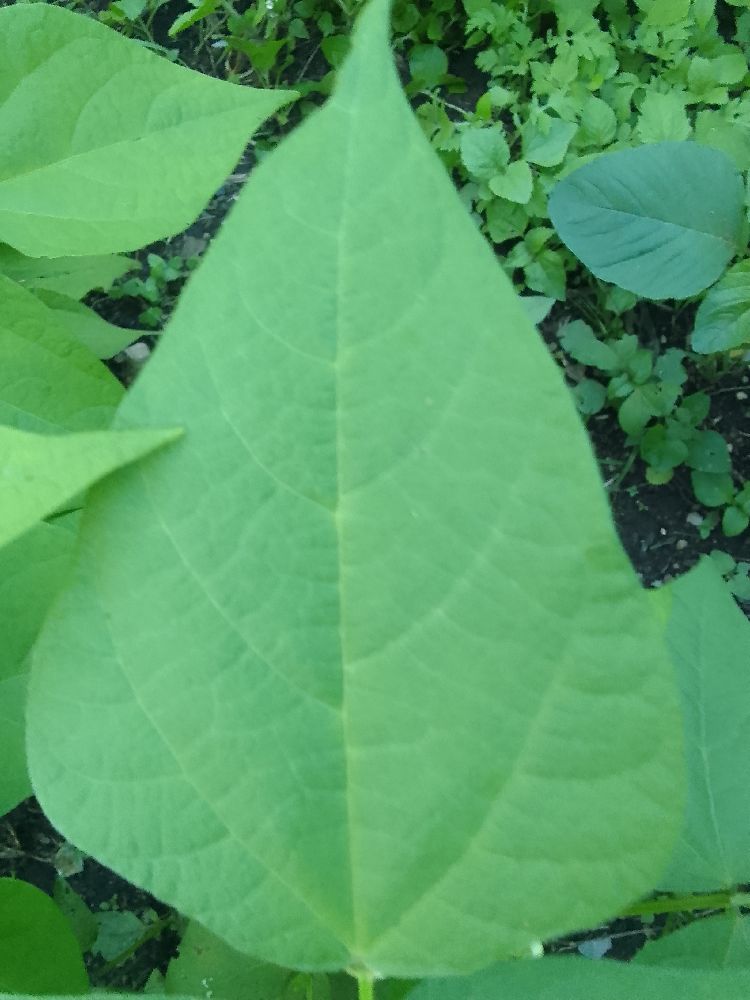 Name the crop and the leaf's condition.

common bean, healthy
